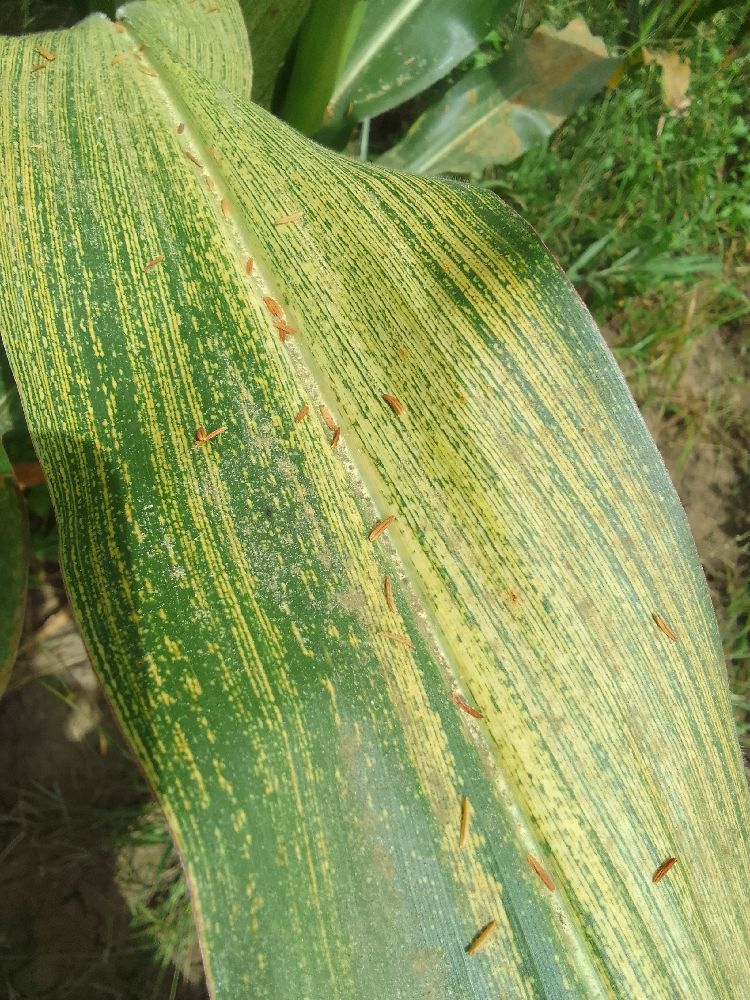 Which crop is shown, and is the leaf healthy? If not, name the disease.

maize, maize streak virus
